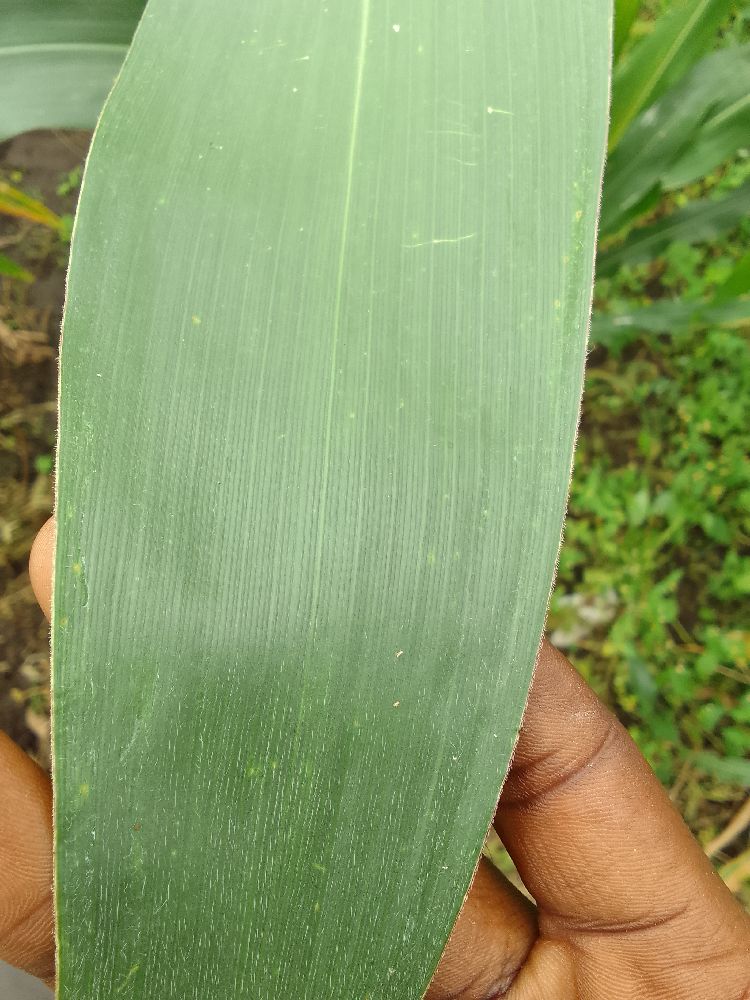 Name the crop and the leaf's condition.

maize, healthy
